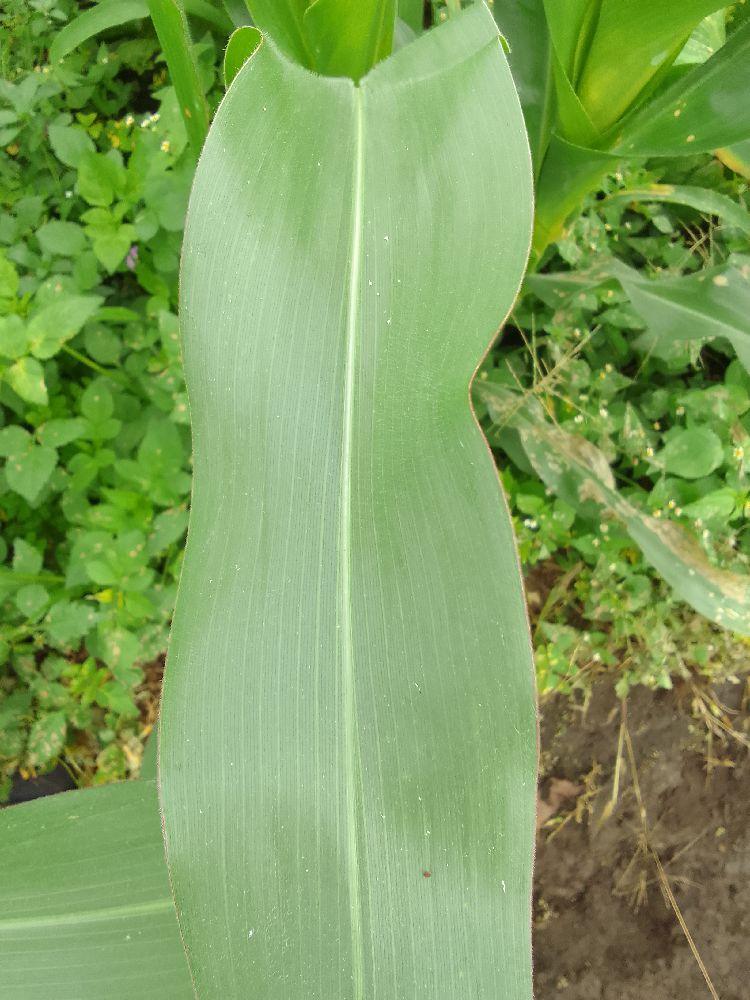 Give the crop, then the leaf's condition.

maize, healthy
